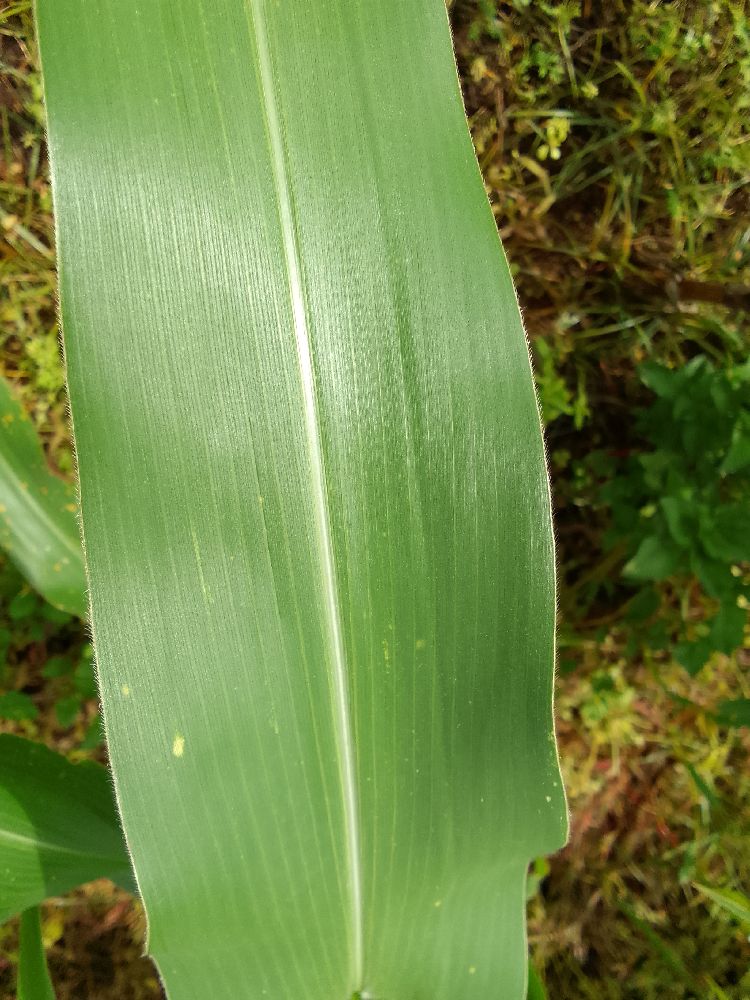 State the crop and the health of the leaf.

maize, healthy
